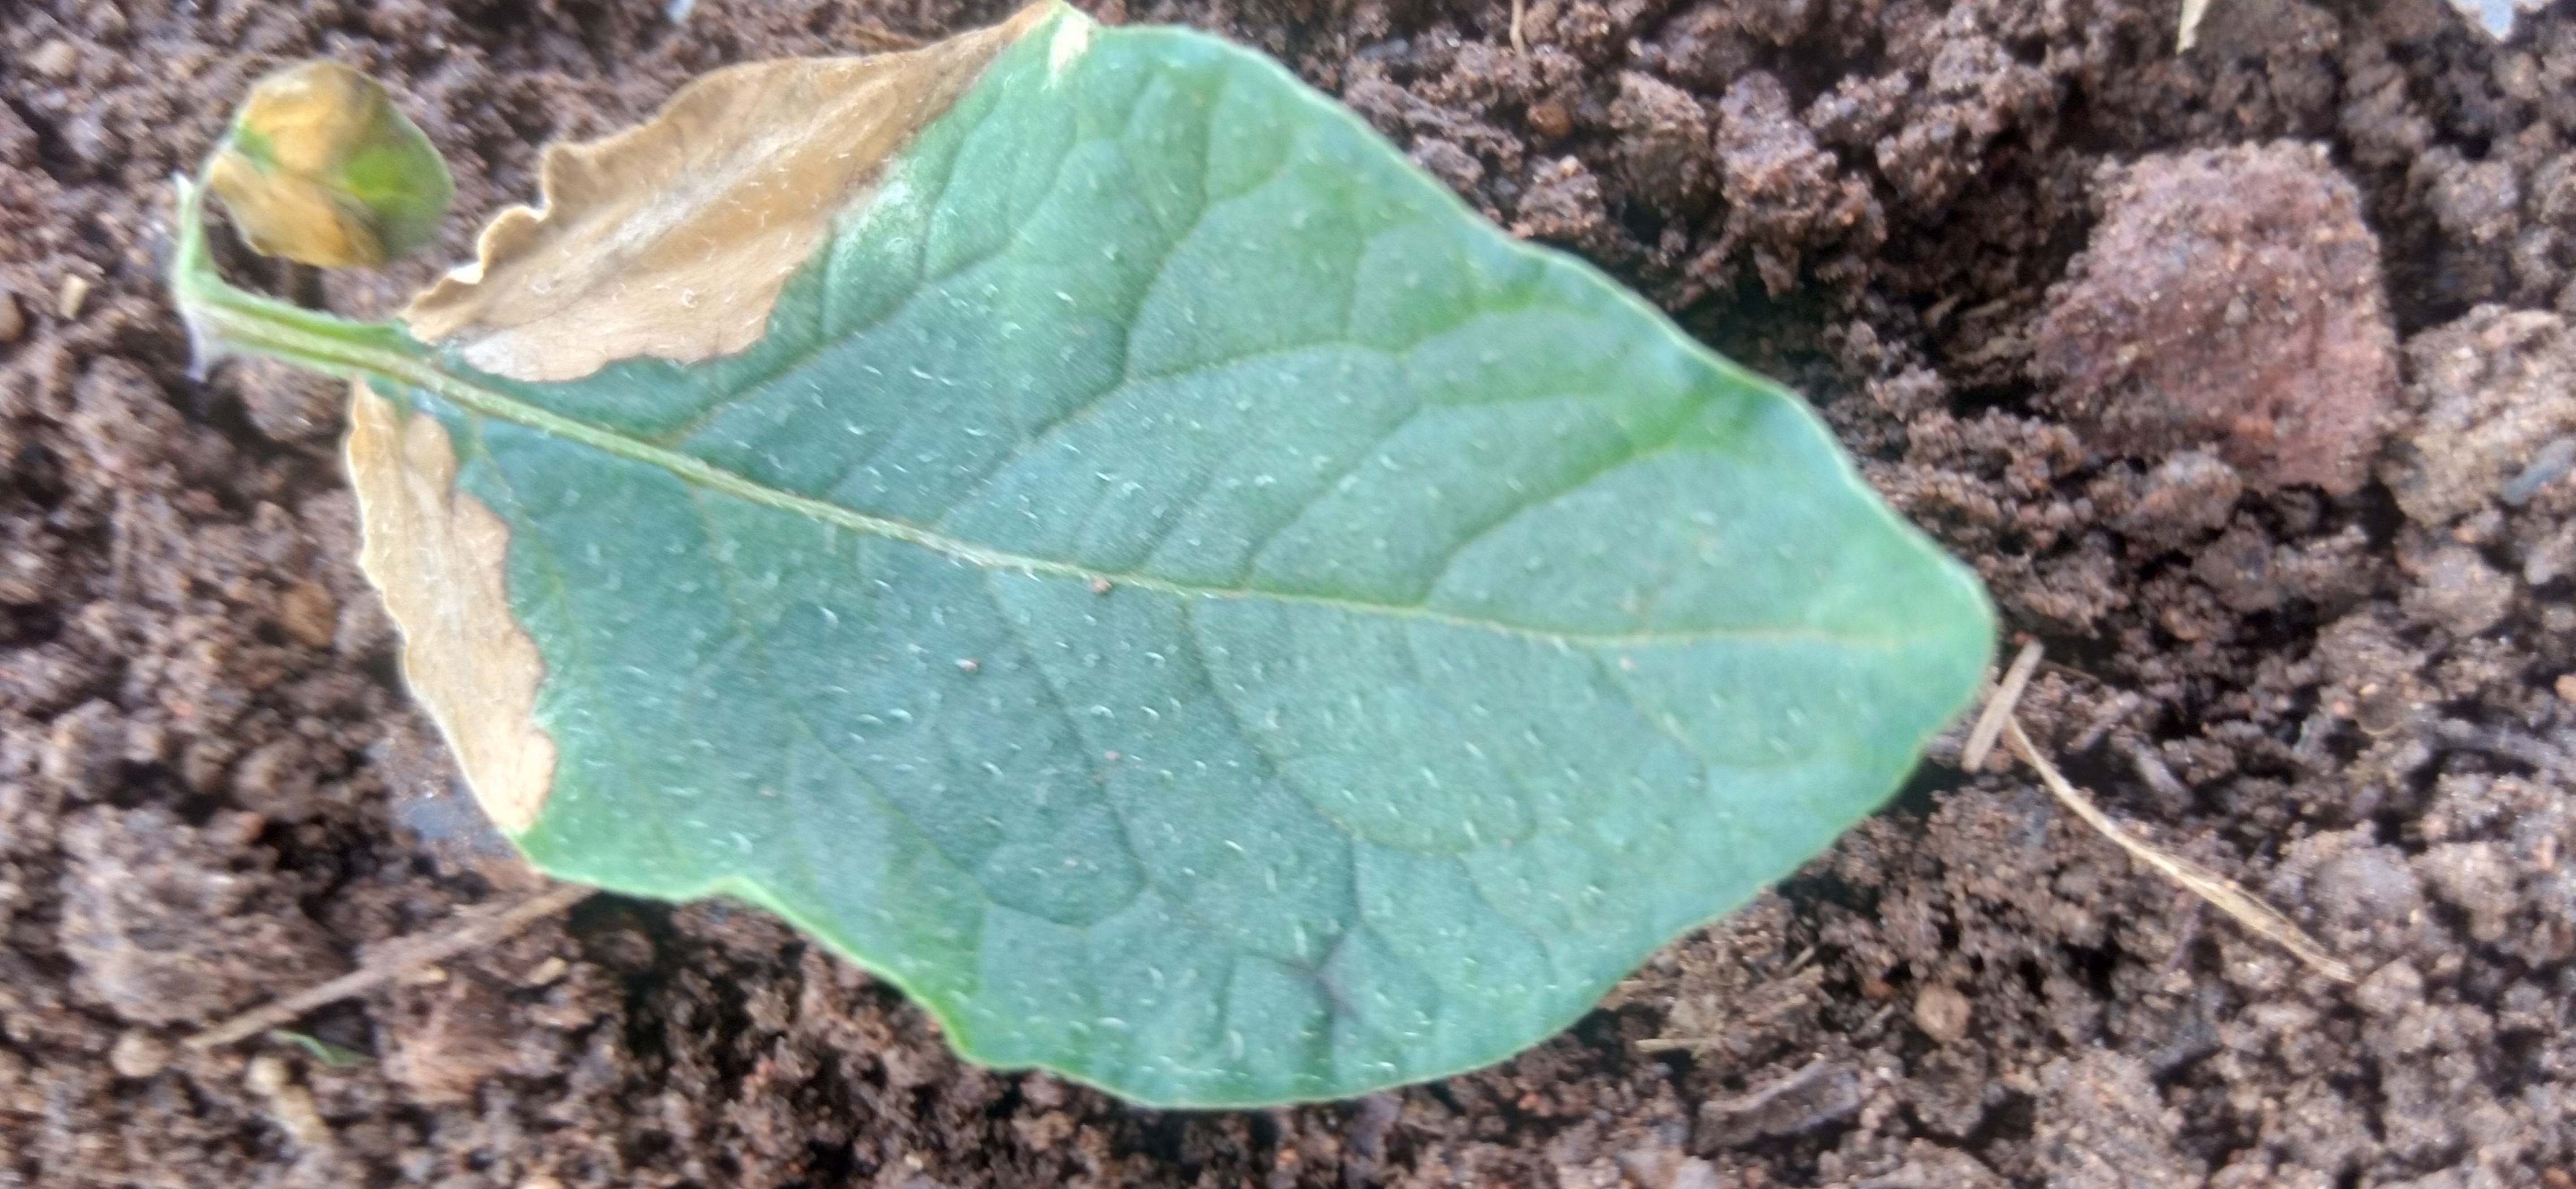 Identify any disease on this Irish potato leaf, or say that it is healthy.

early blight
